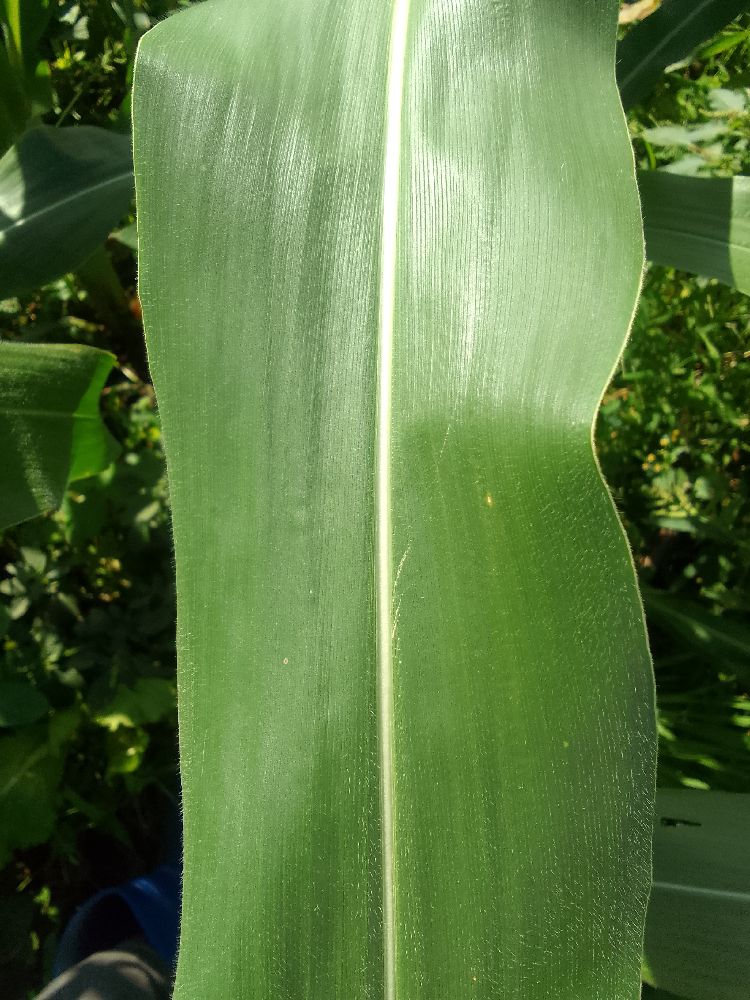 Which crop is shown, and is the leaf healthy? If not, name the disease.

maize, healthy
